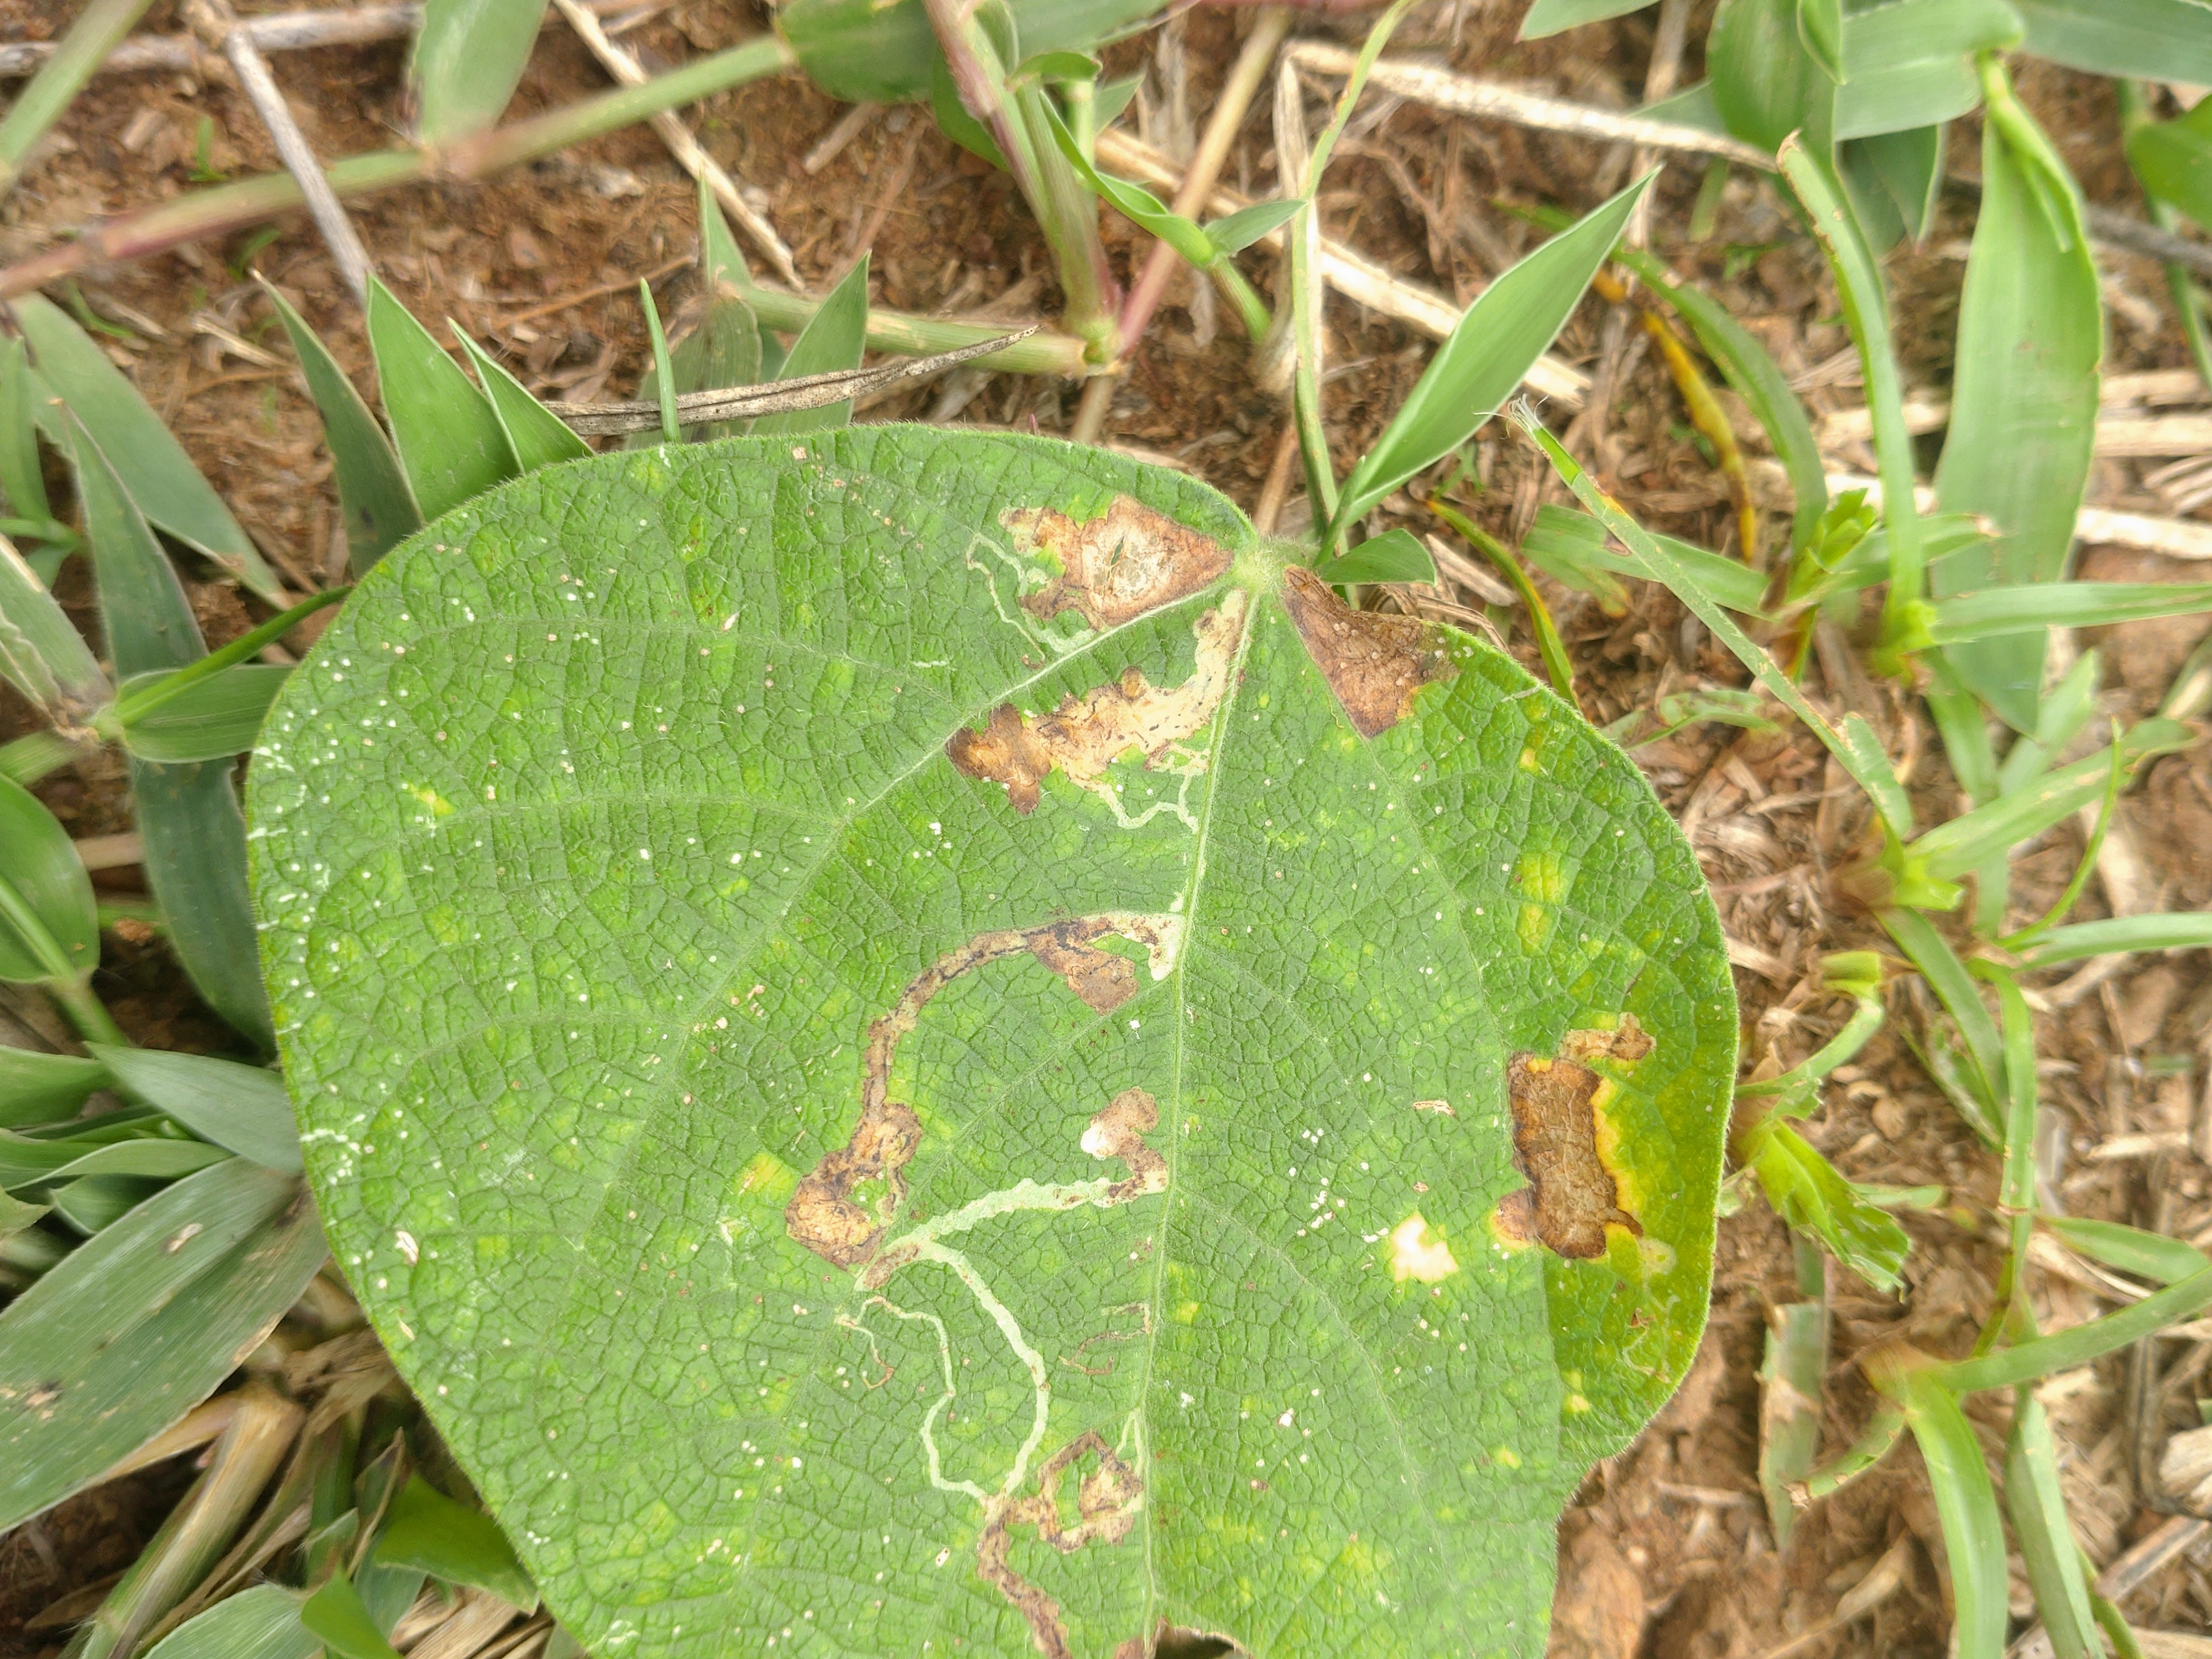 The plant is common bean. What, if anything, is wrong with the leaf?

anthracnose
